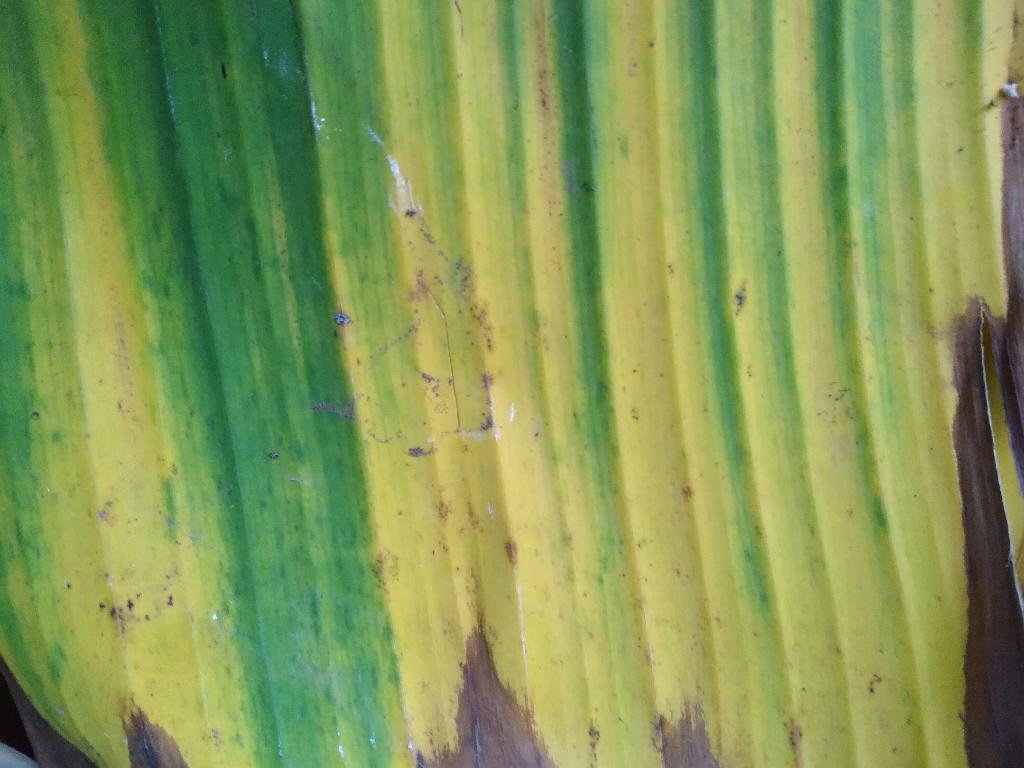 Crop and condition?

banana, fusarium wilt race 1
